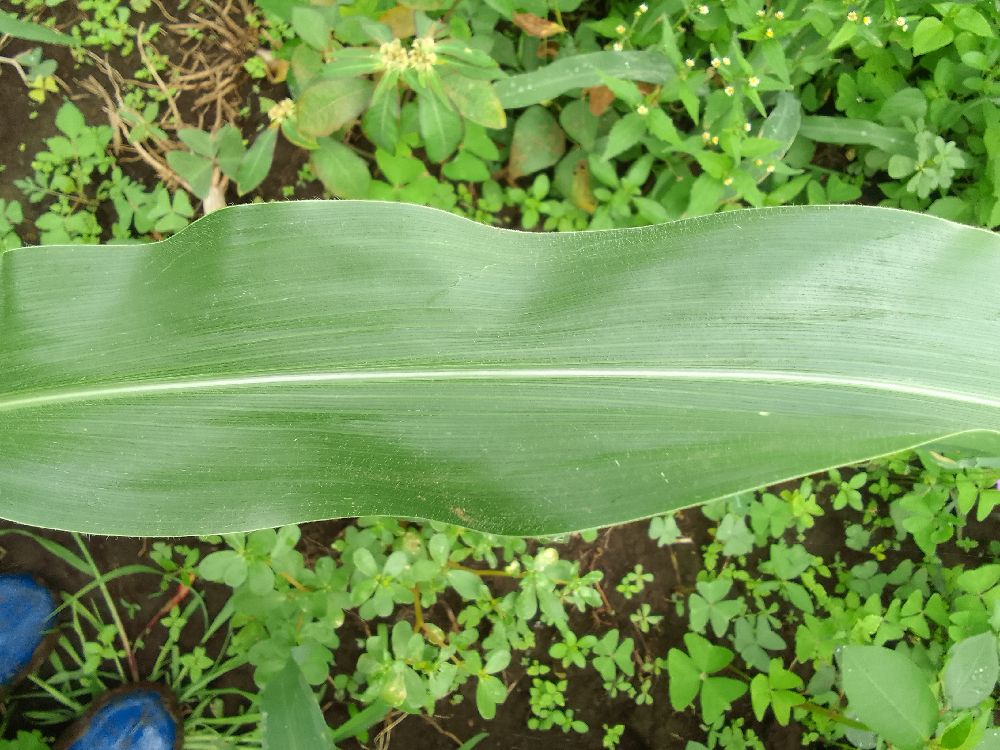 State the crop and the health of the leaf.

maize, healthy
